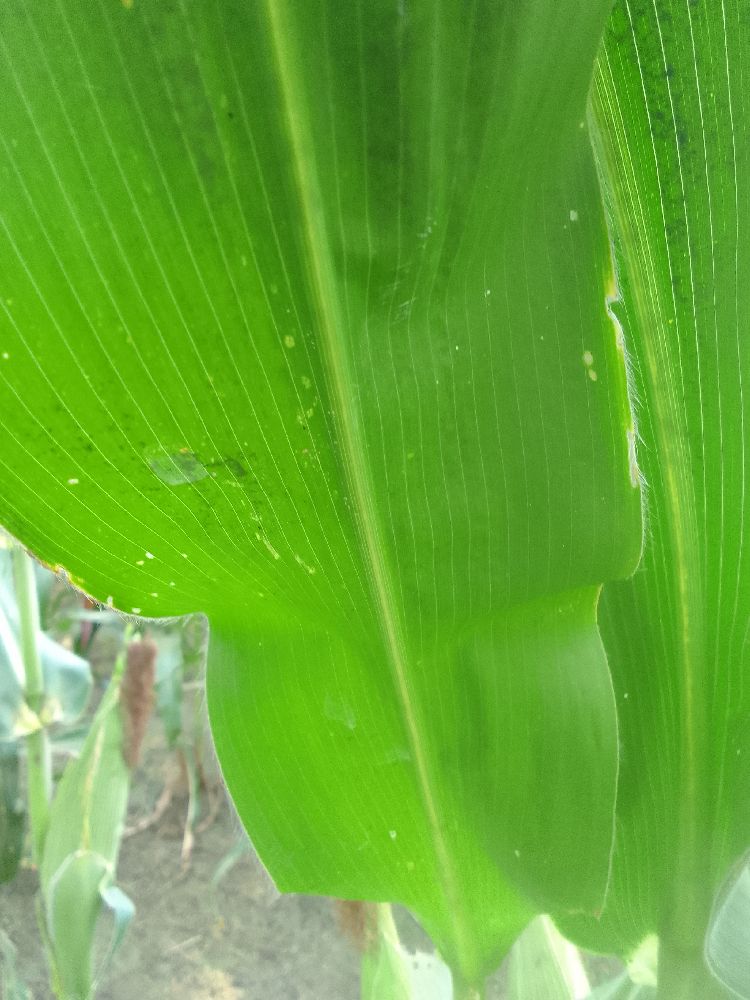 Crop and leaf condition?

maize, healthy
